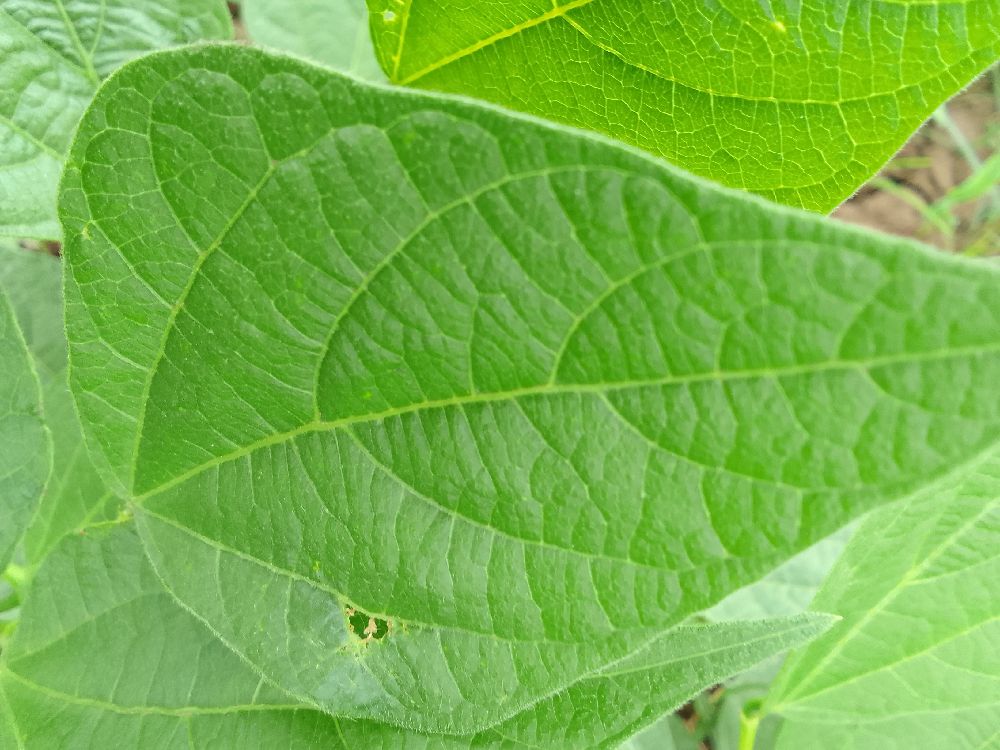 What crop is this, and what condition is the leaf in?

common bean, healthy
